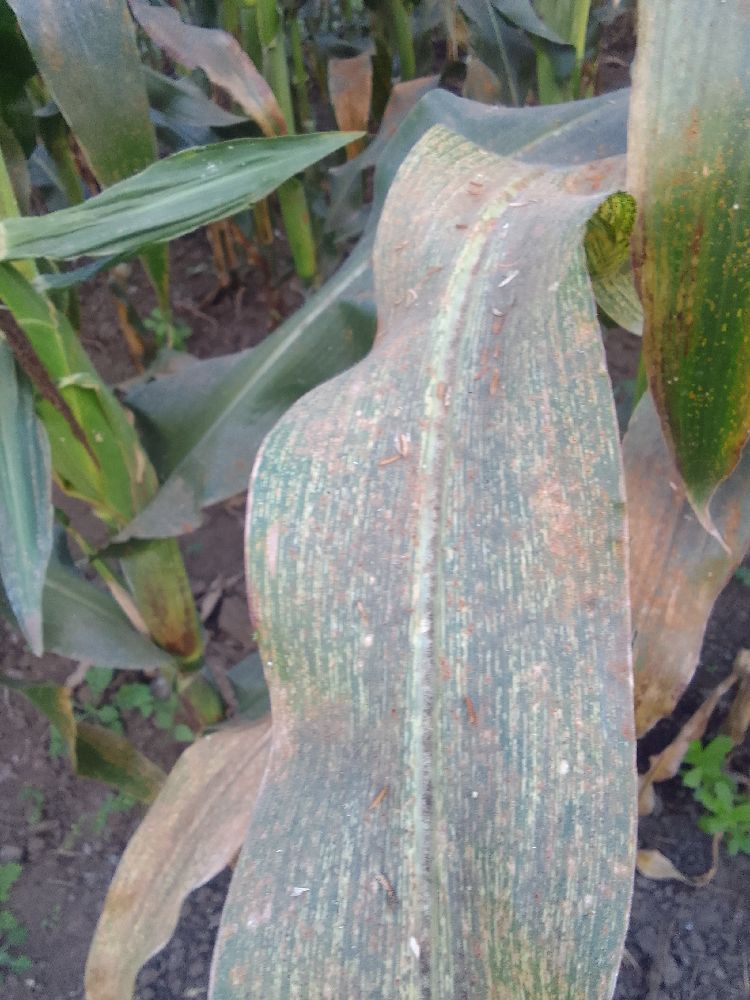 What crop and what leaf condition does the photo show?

maize, maize streak virus
